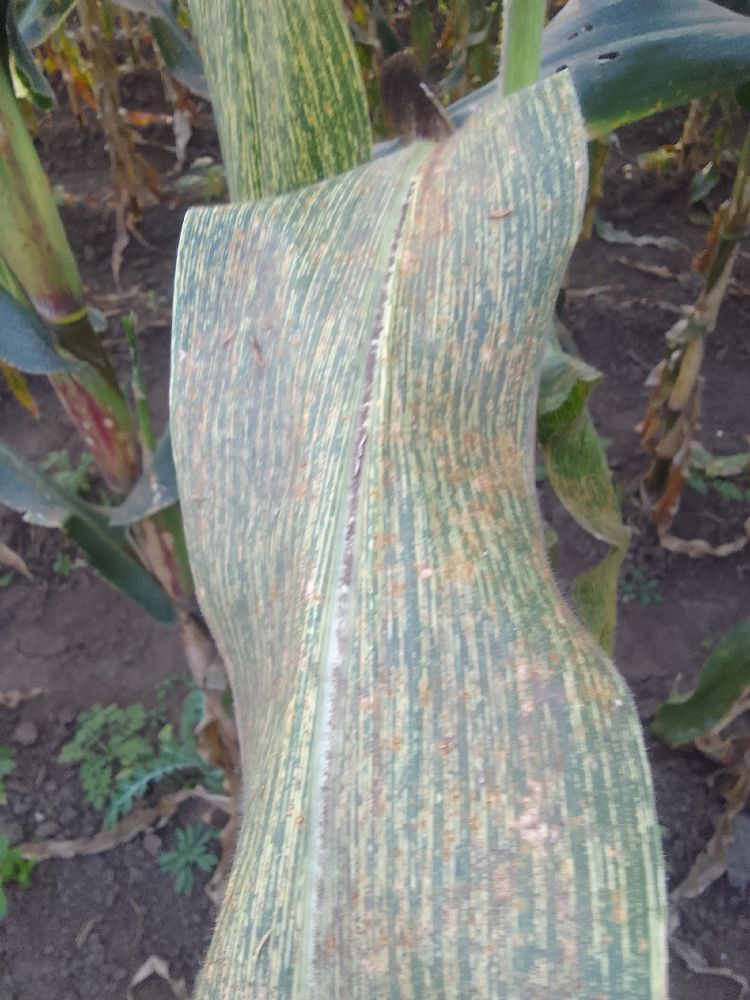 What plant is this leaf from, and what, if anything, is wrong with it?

maize, maize streak virus
